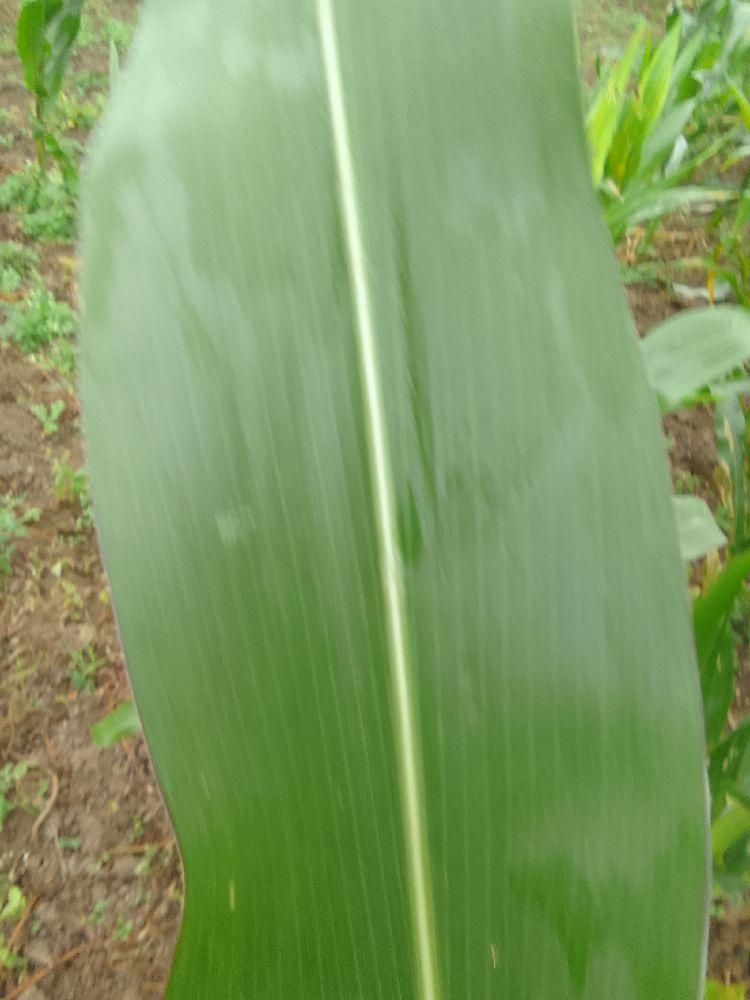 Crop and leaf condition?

maize, healthy
